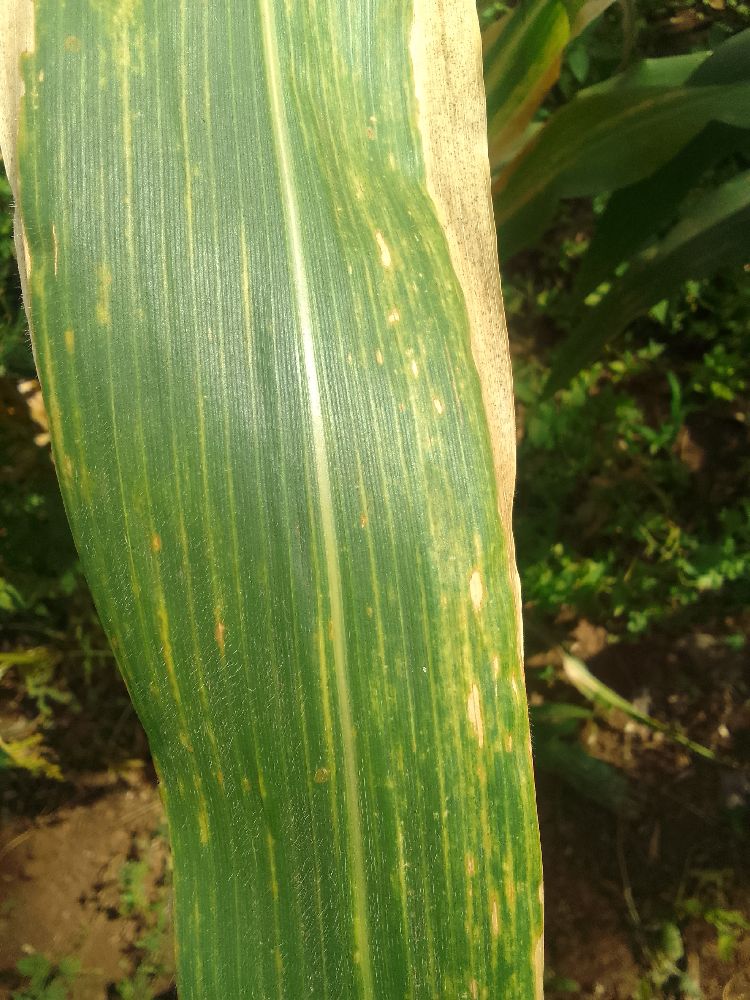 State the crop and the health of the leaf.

maize, maize lethal necrosis
